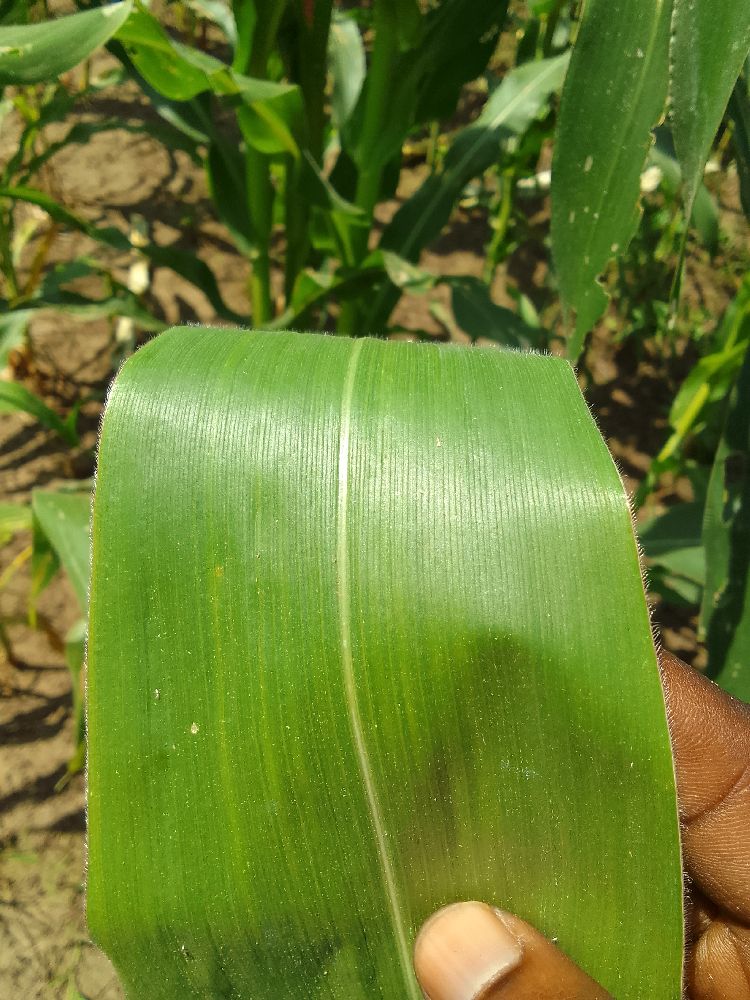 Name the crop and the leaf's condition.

maize, healthy
